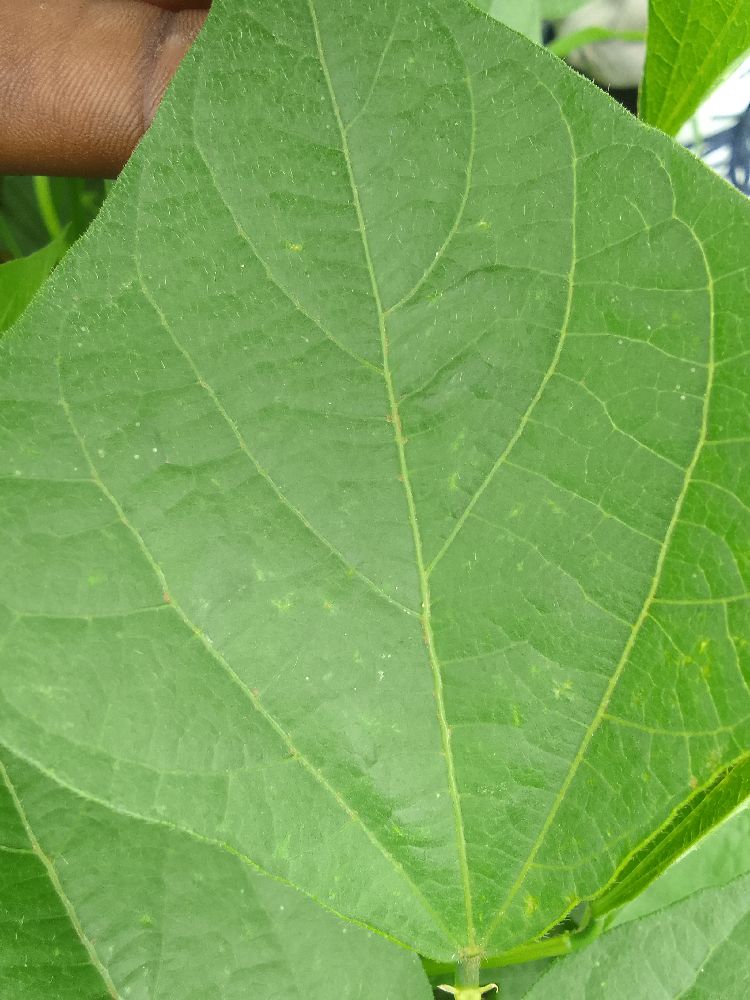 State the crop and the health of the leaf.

common bean, healthy
